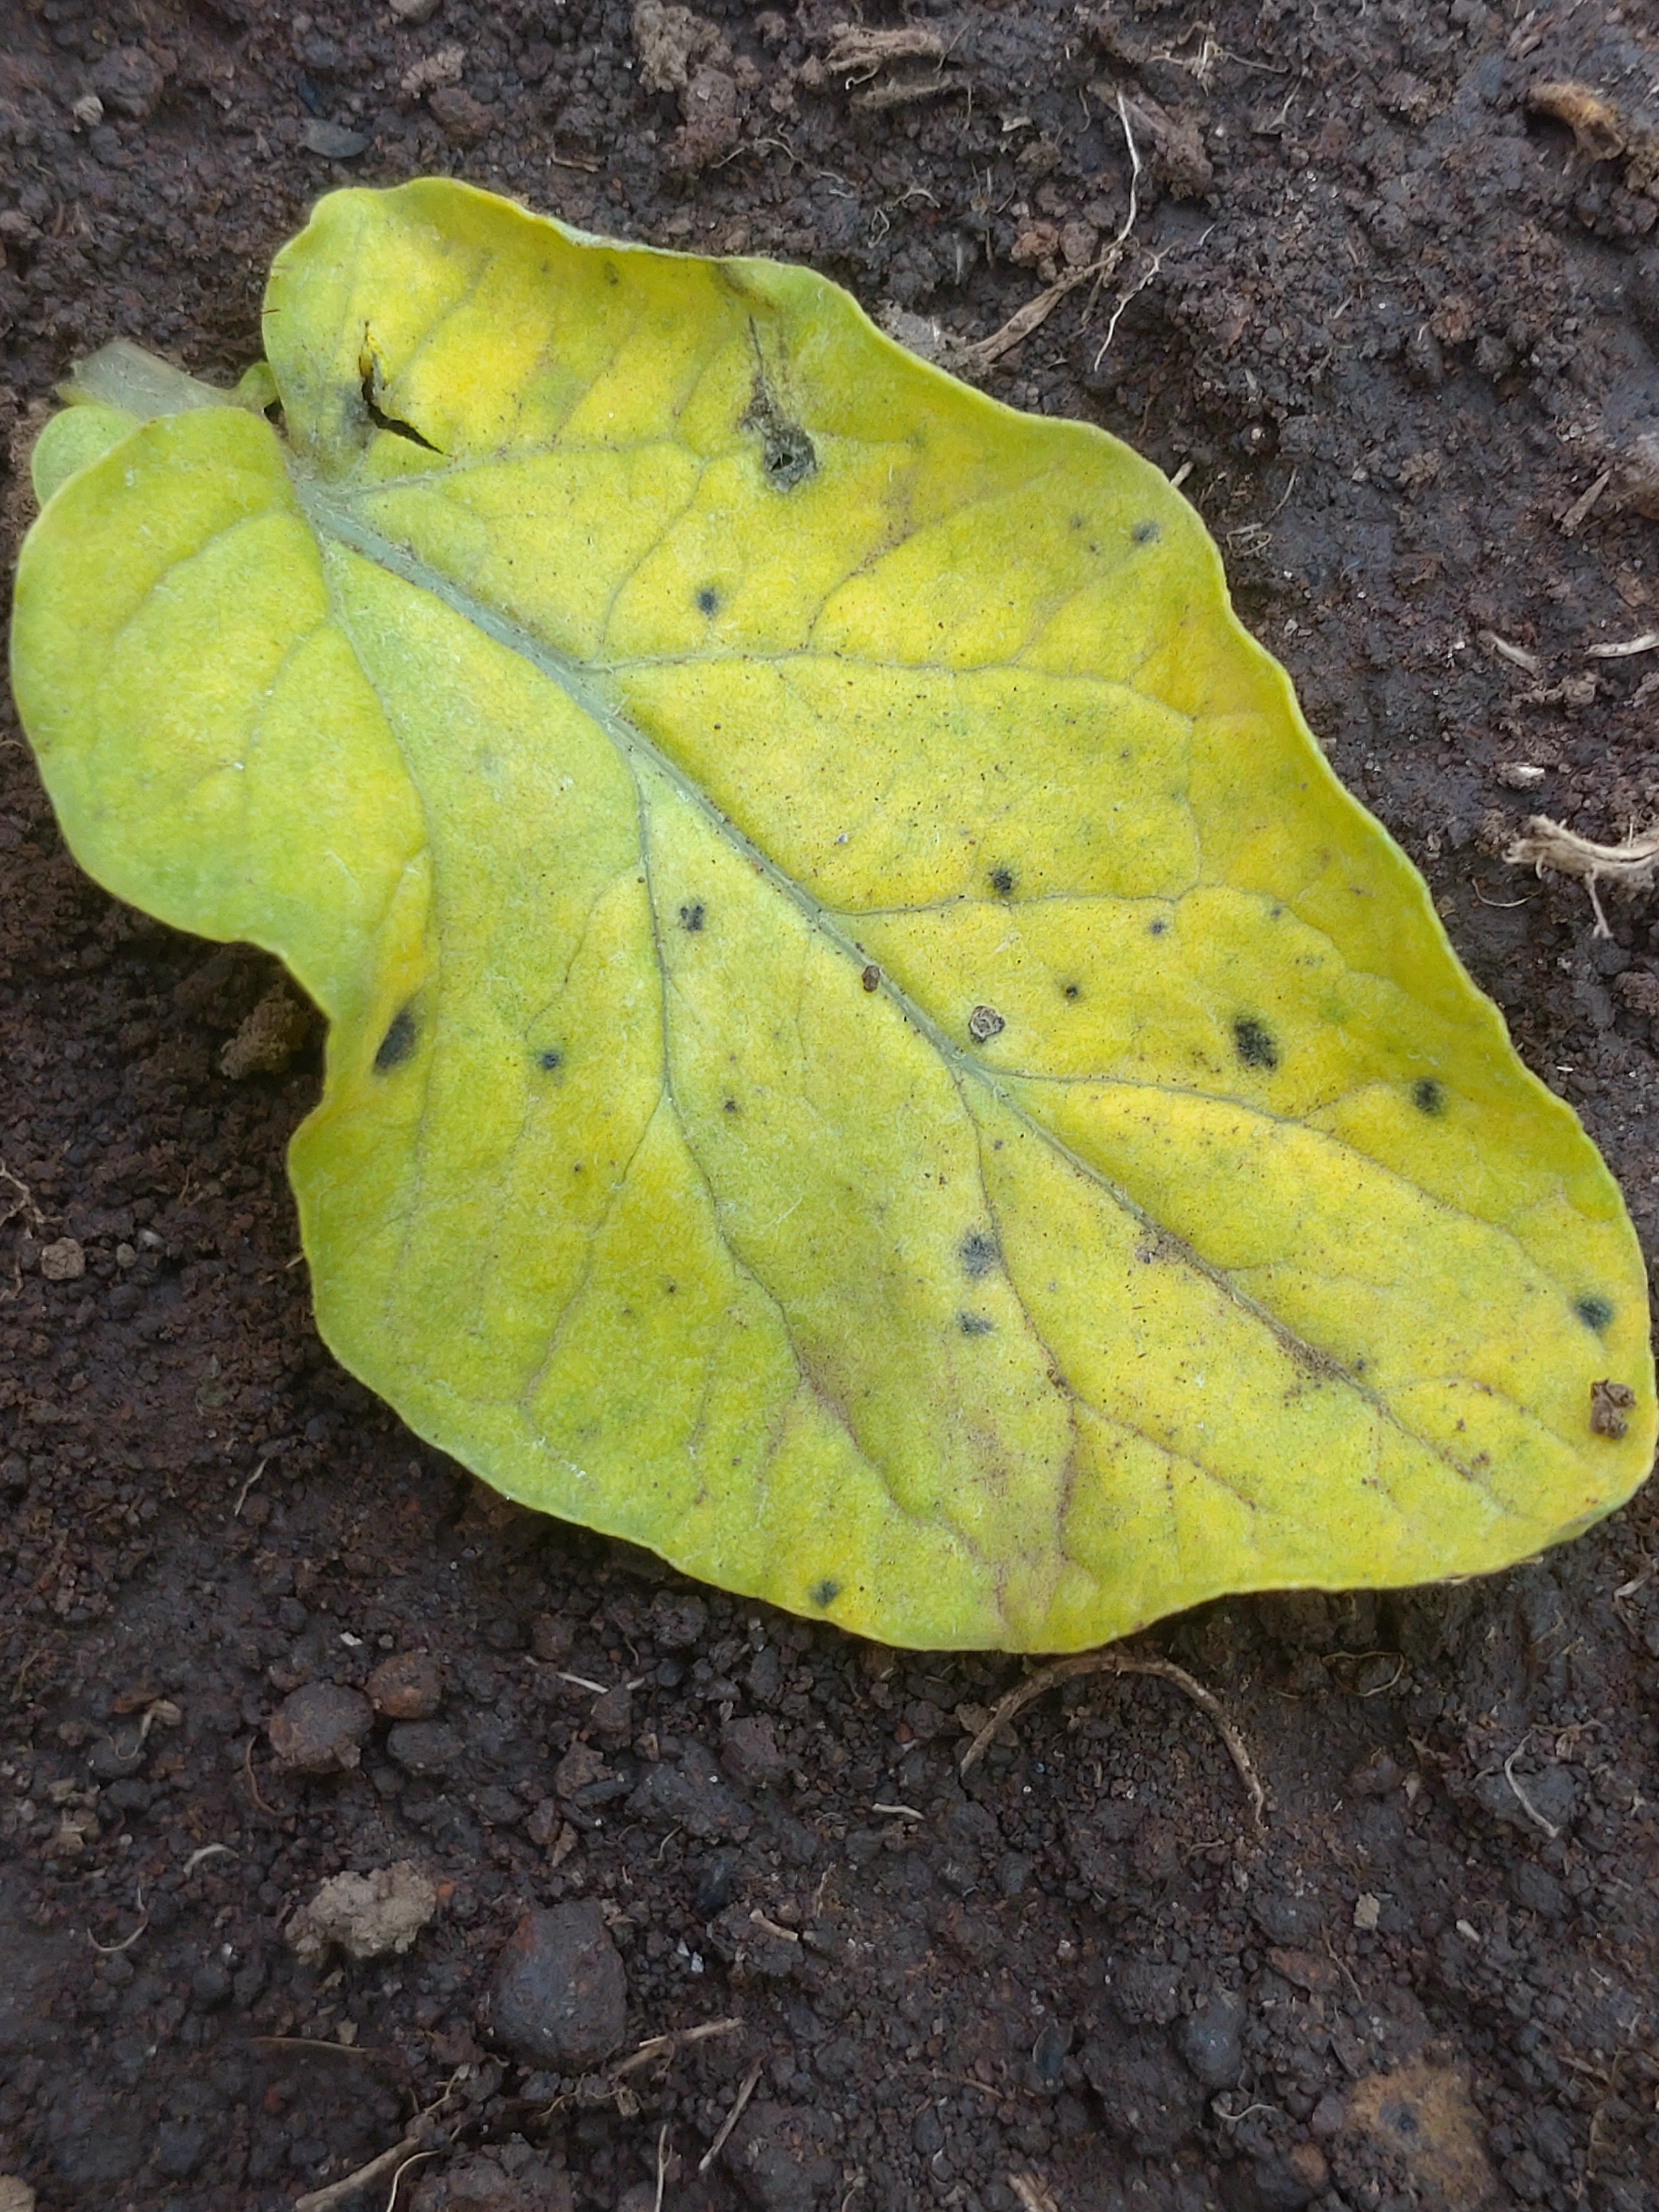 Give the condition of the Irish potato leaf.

late blight
